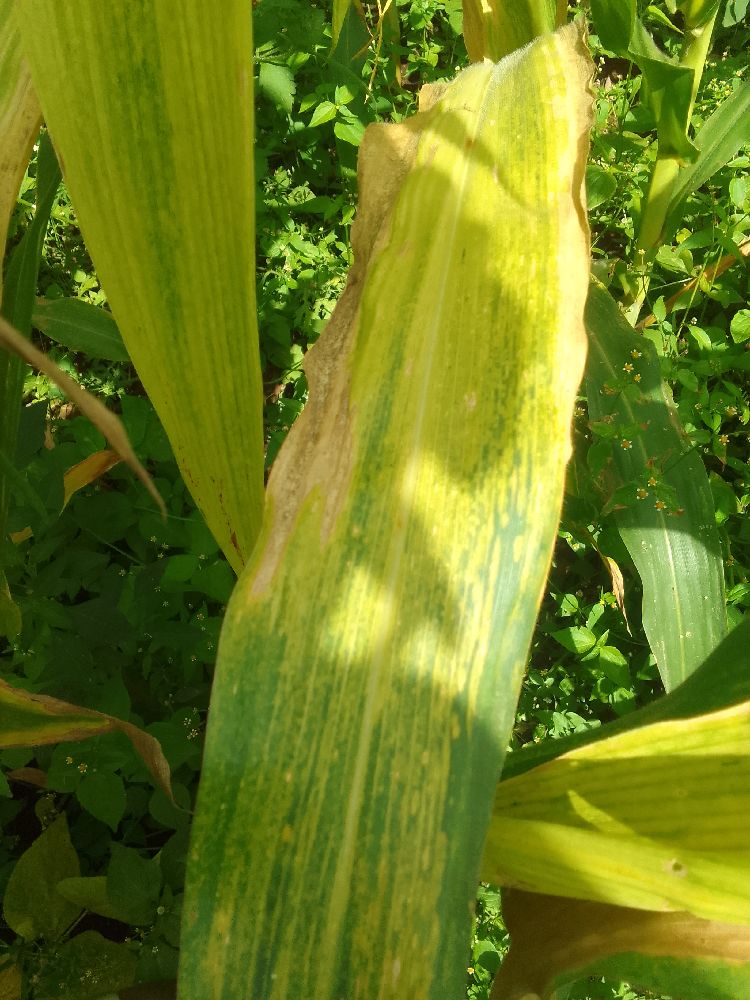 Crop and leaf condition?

maize, maize lethal necrosis
